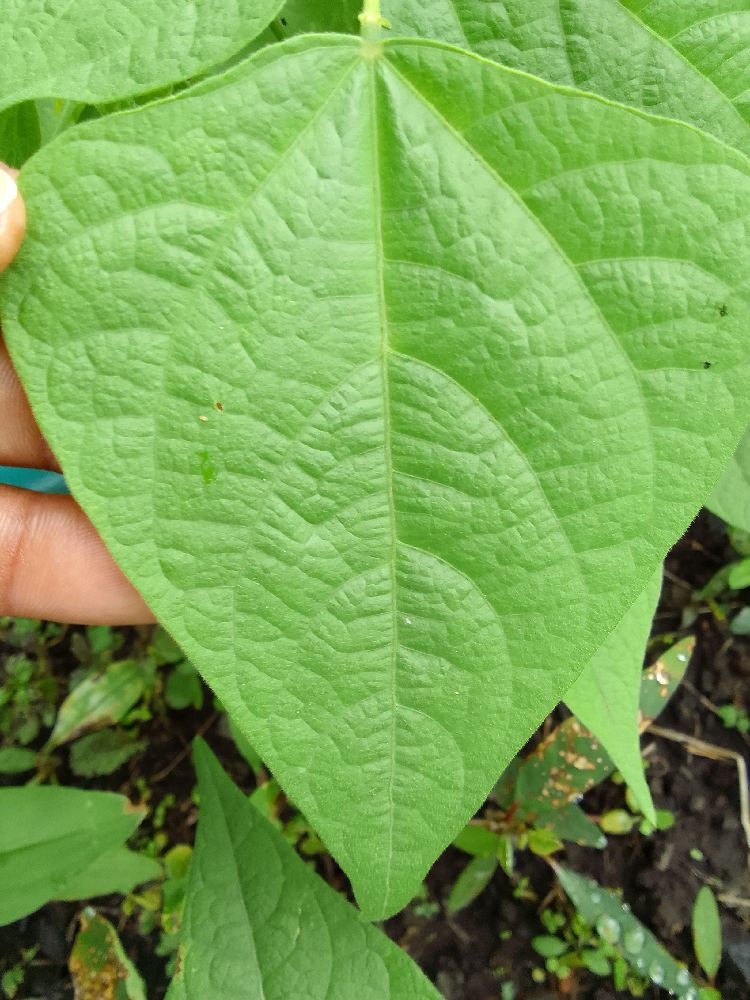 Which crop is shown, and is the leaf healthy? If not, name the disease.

common bean, healthy
